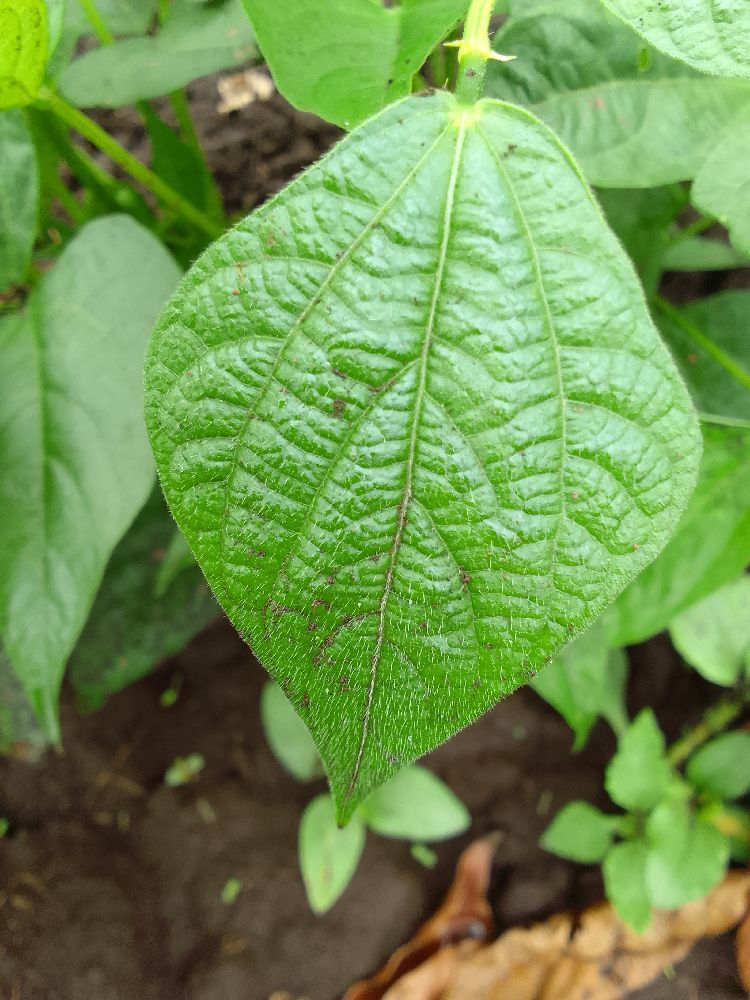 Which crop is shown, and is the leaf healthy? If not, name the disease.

common bean, healthy
